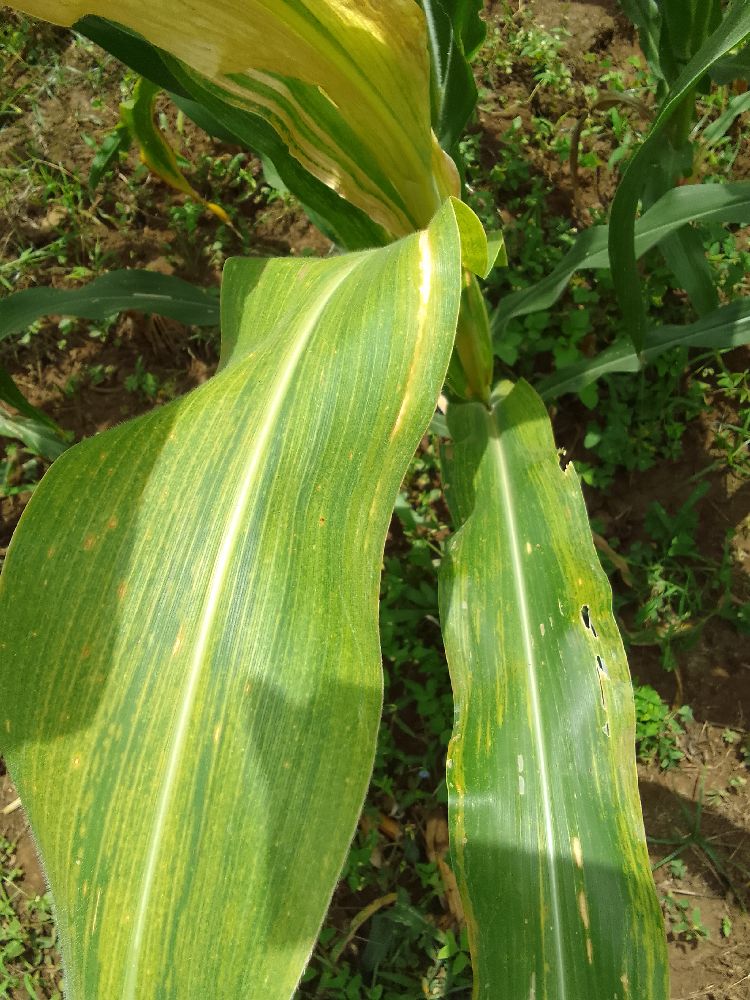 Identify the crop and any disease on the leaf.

maize, maize lethal necrosis
